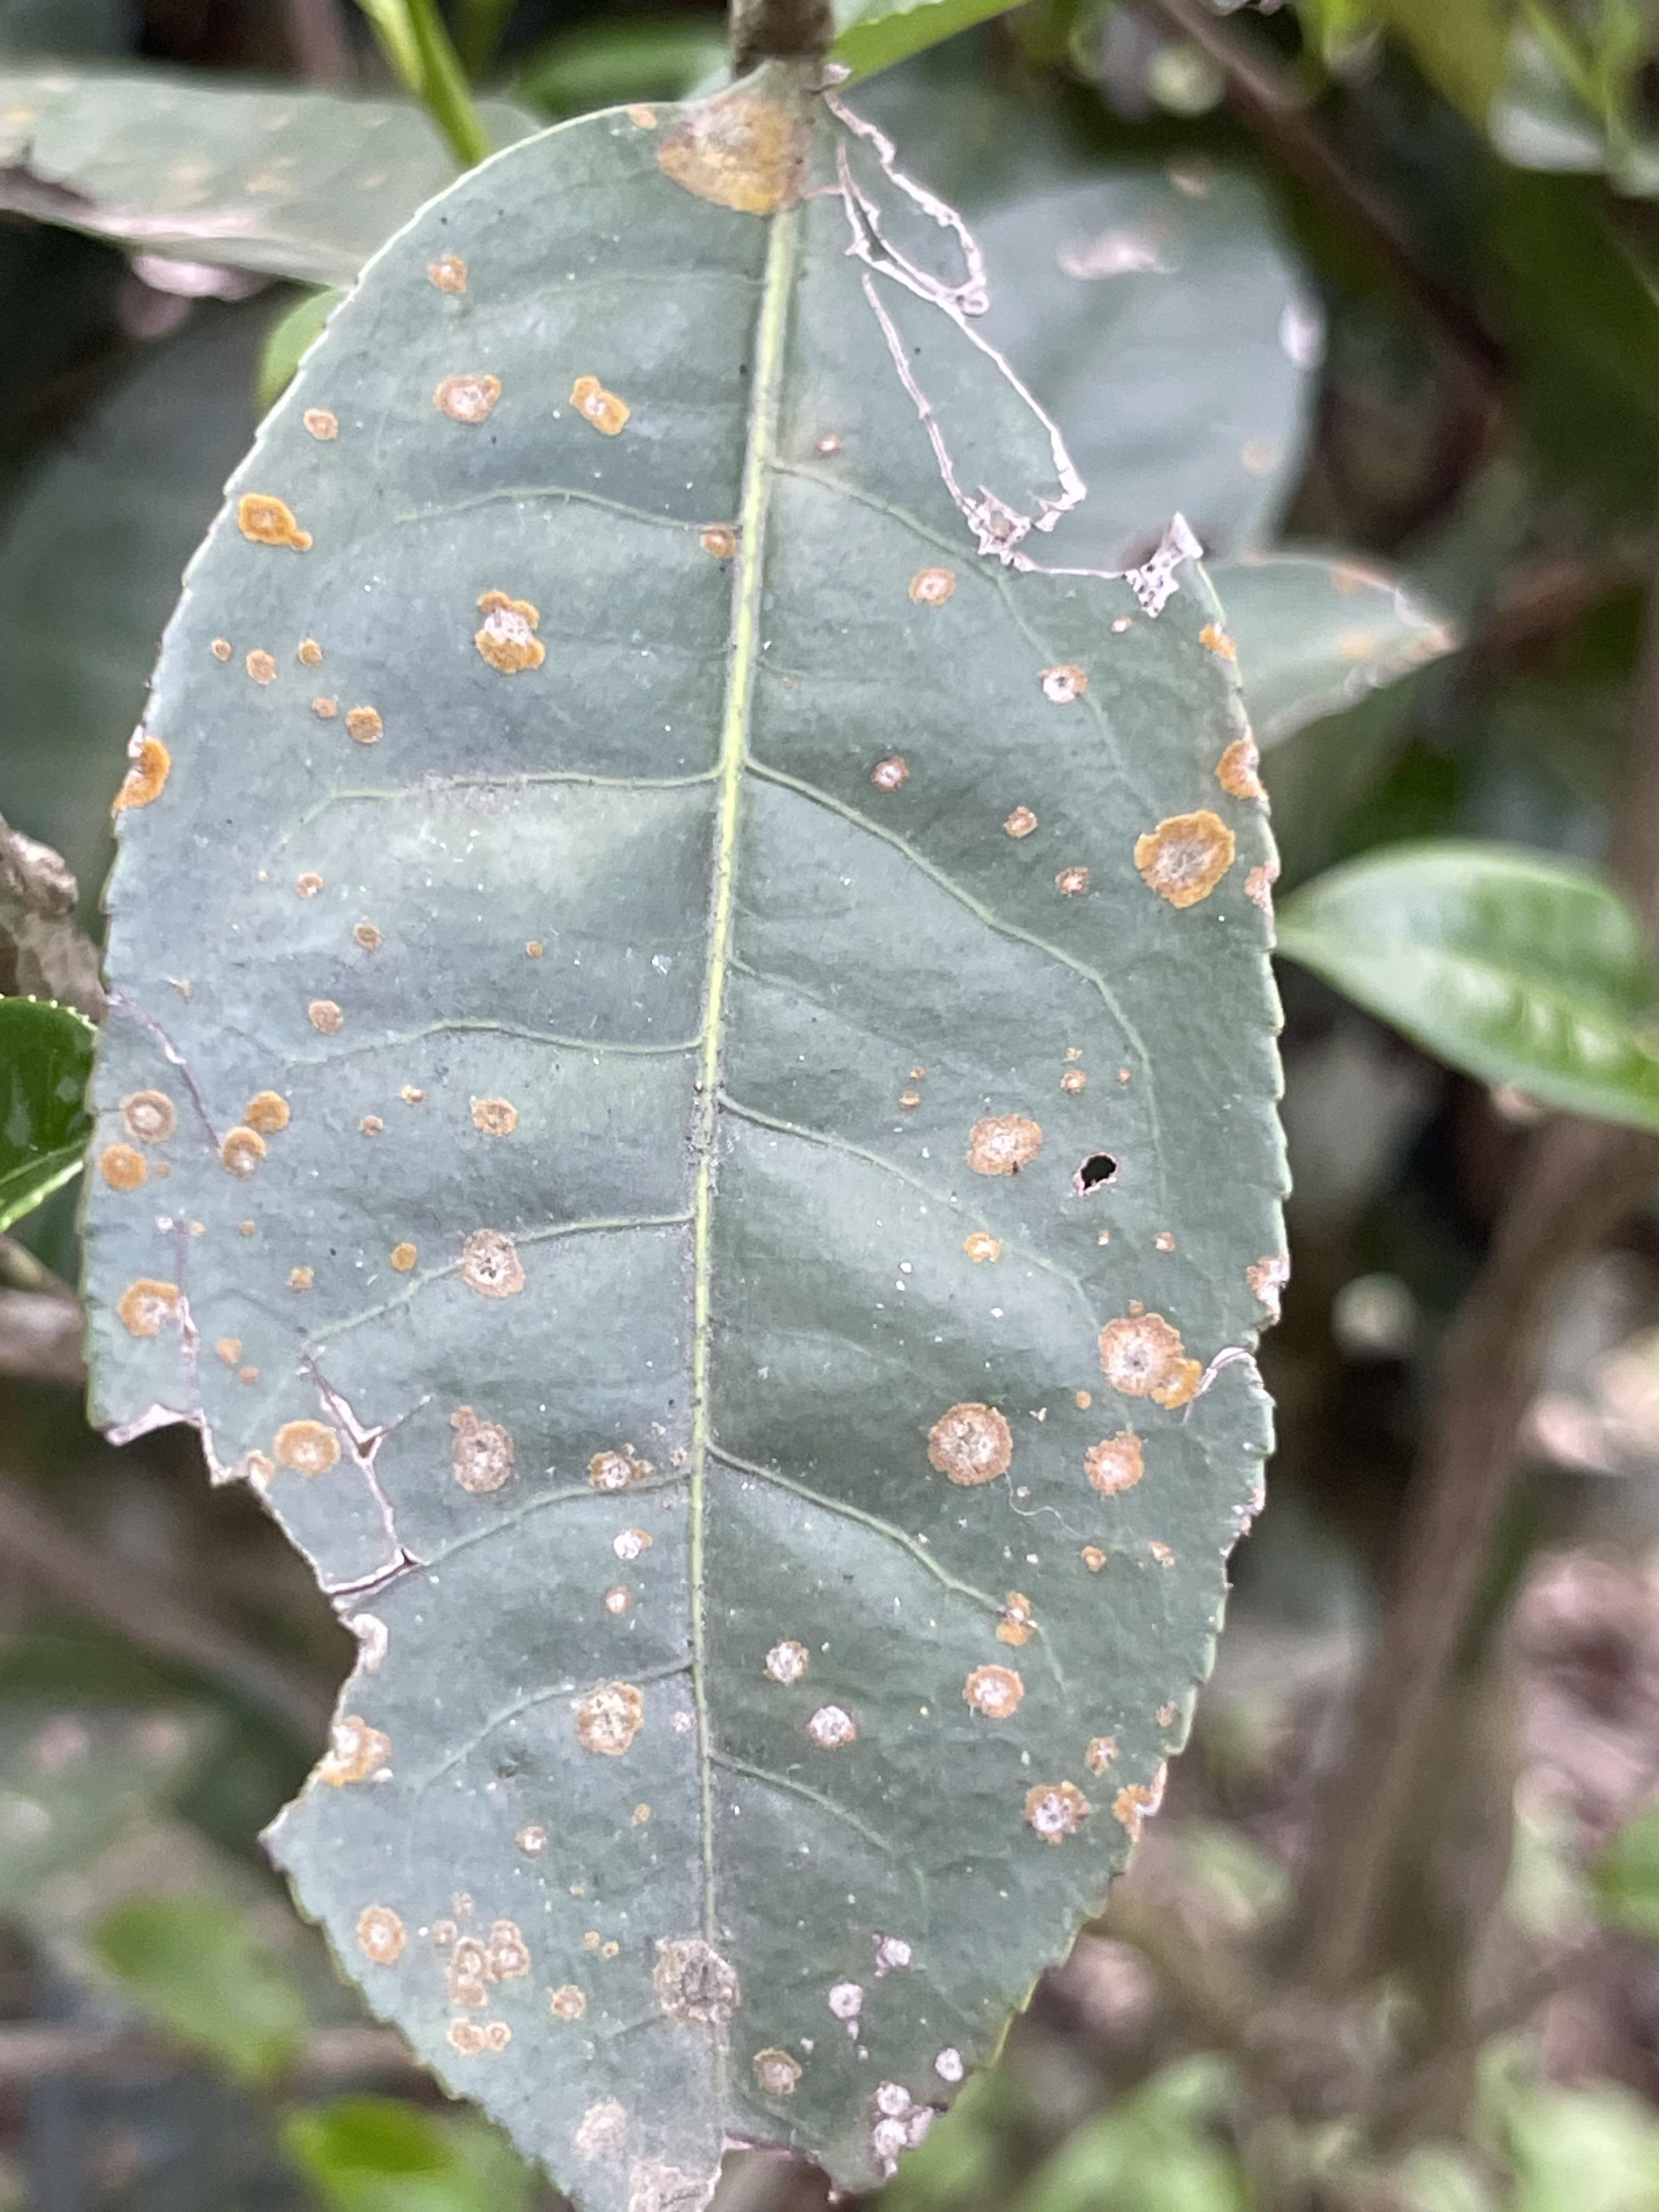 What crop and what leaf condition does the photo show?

tea, red rust
